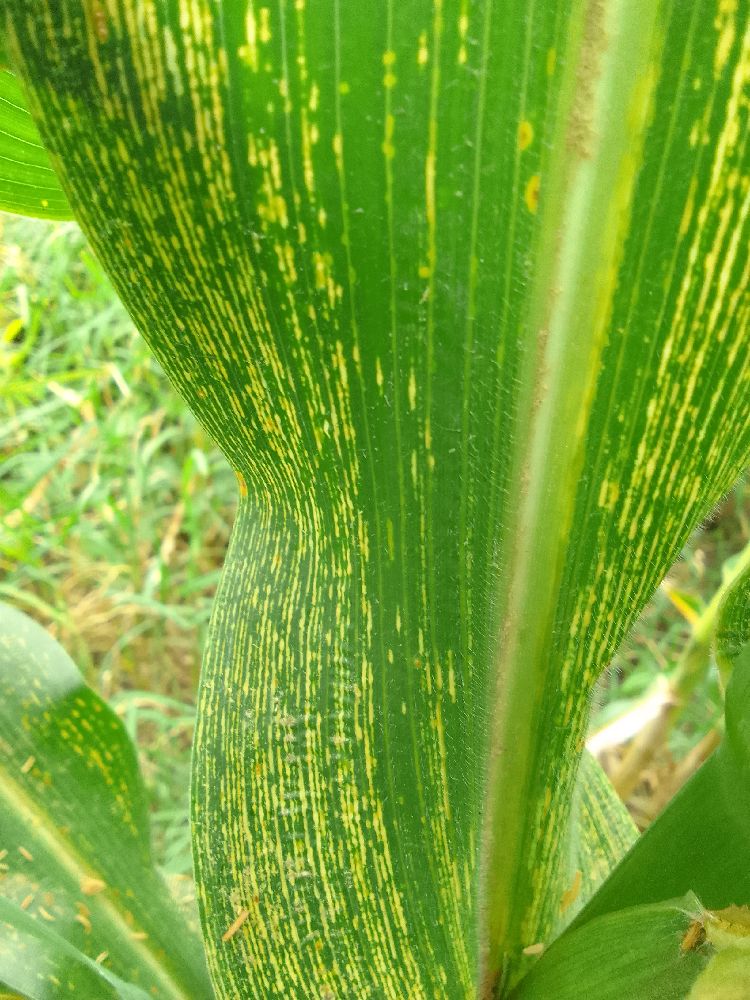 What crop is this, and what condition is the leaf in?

maize, maize streak virus
